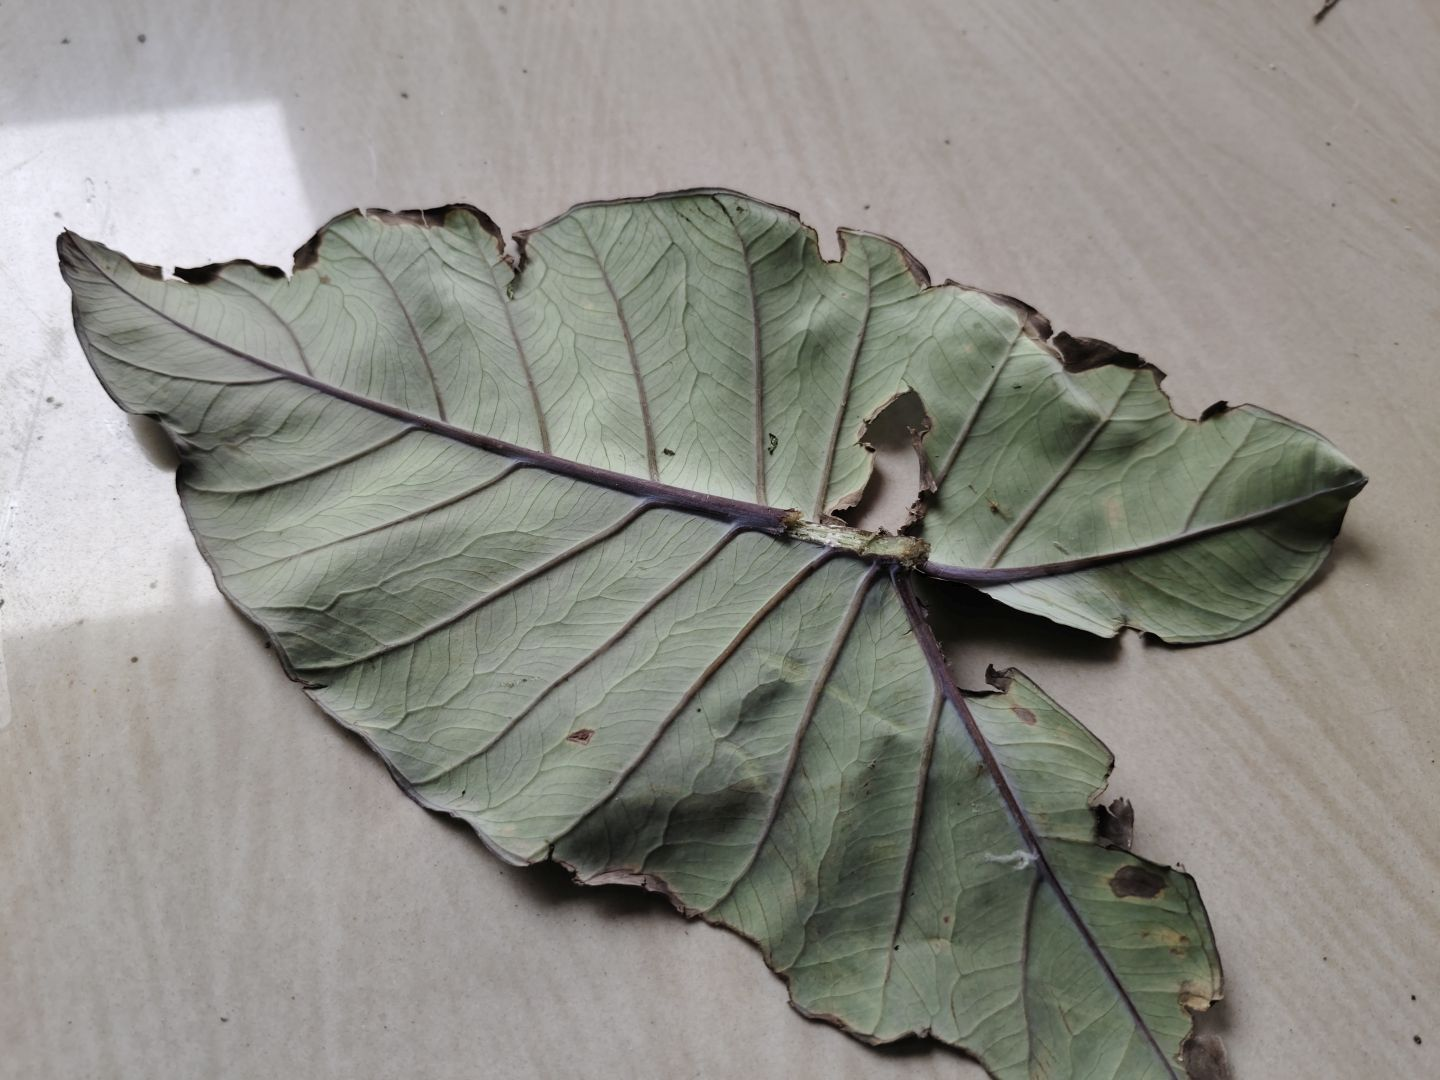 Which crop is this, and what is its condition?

taro, leaf blight
